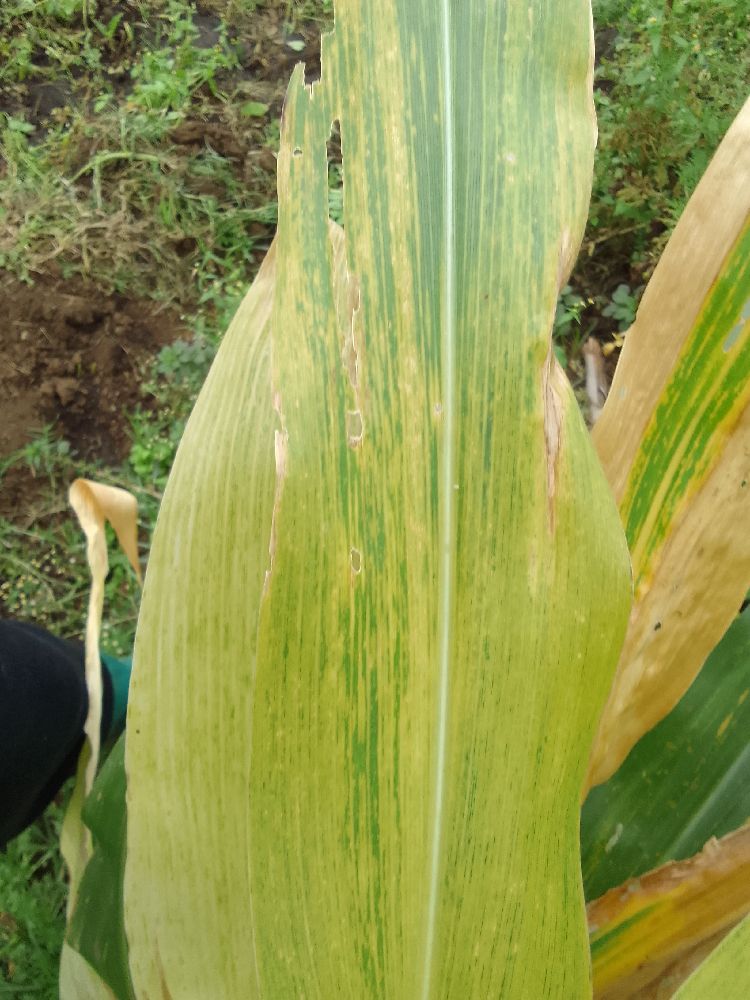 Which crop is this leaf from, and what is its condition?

maize, maize lethal necrosis
